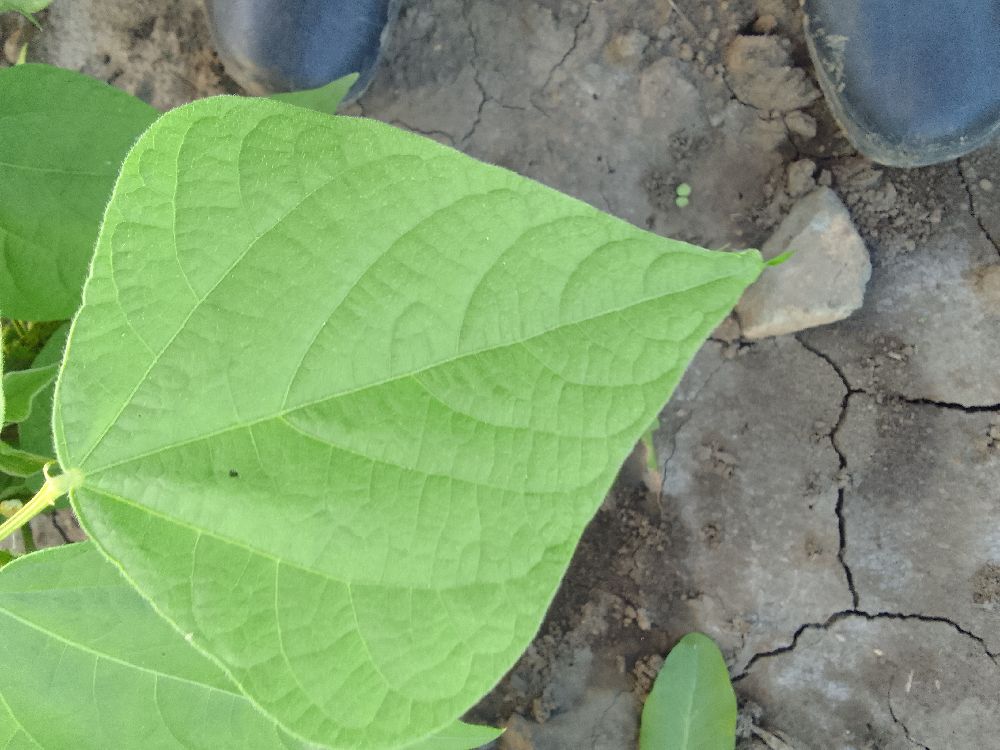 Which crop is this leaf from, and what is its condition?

common bean, healthy
